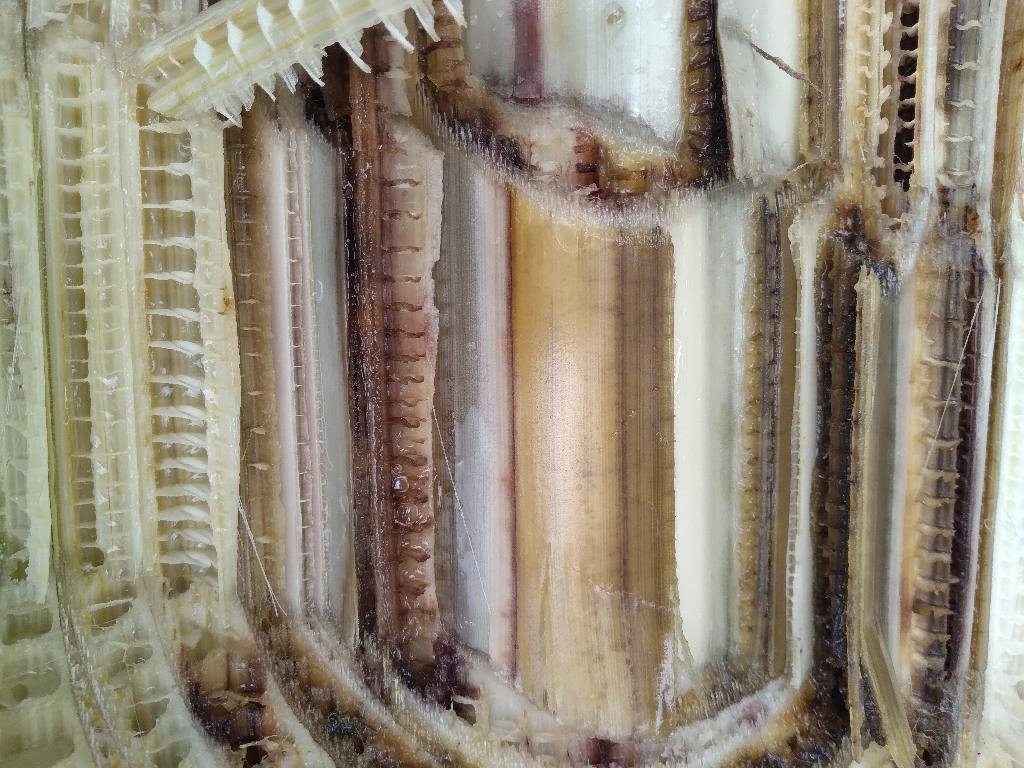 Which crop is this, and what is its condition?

banana, fusarium wilt race 1
